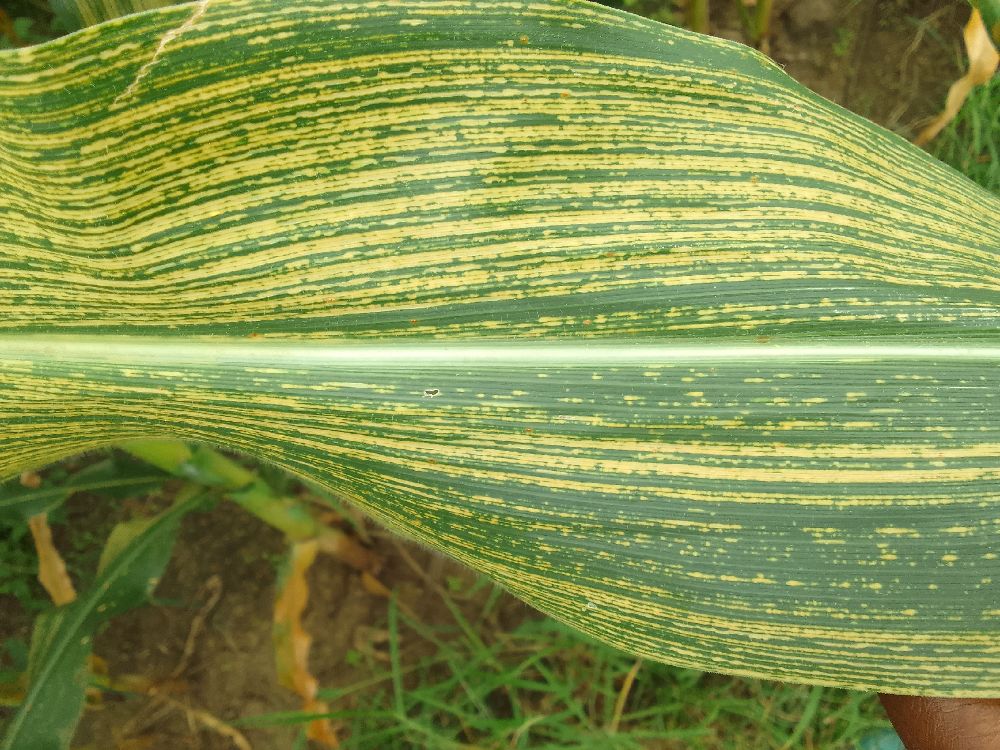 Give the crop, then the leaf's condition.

maize, maize streak virus
